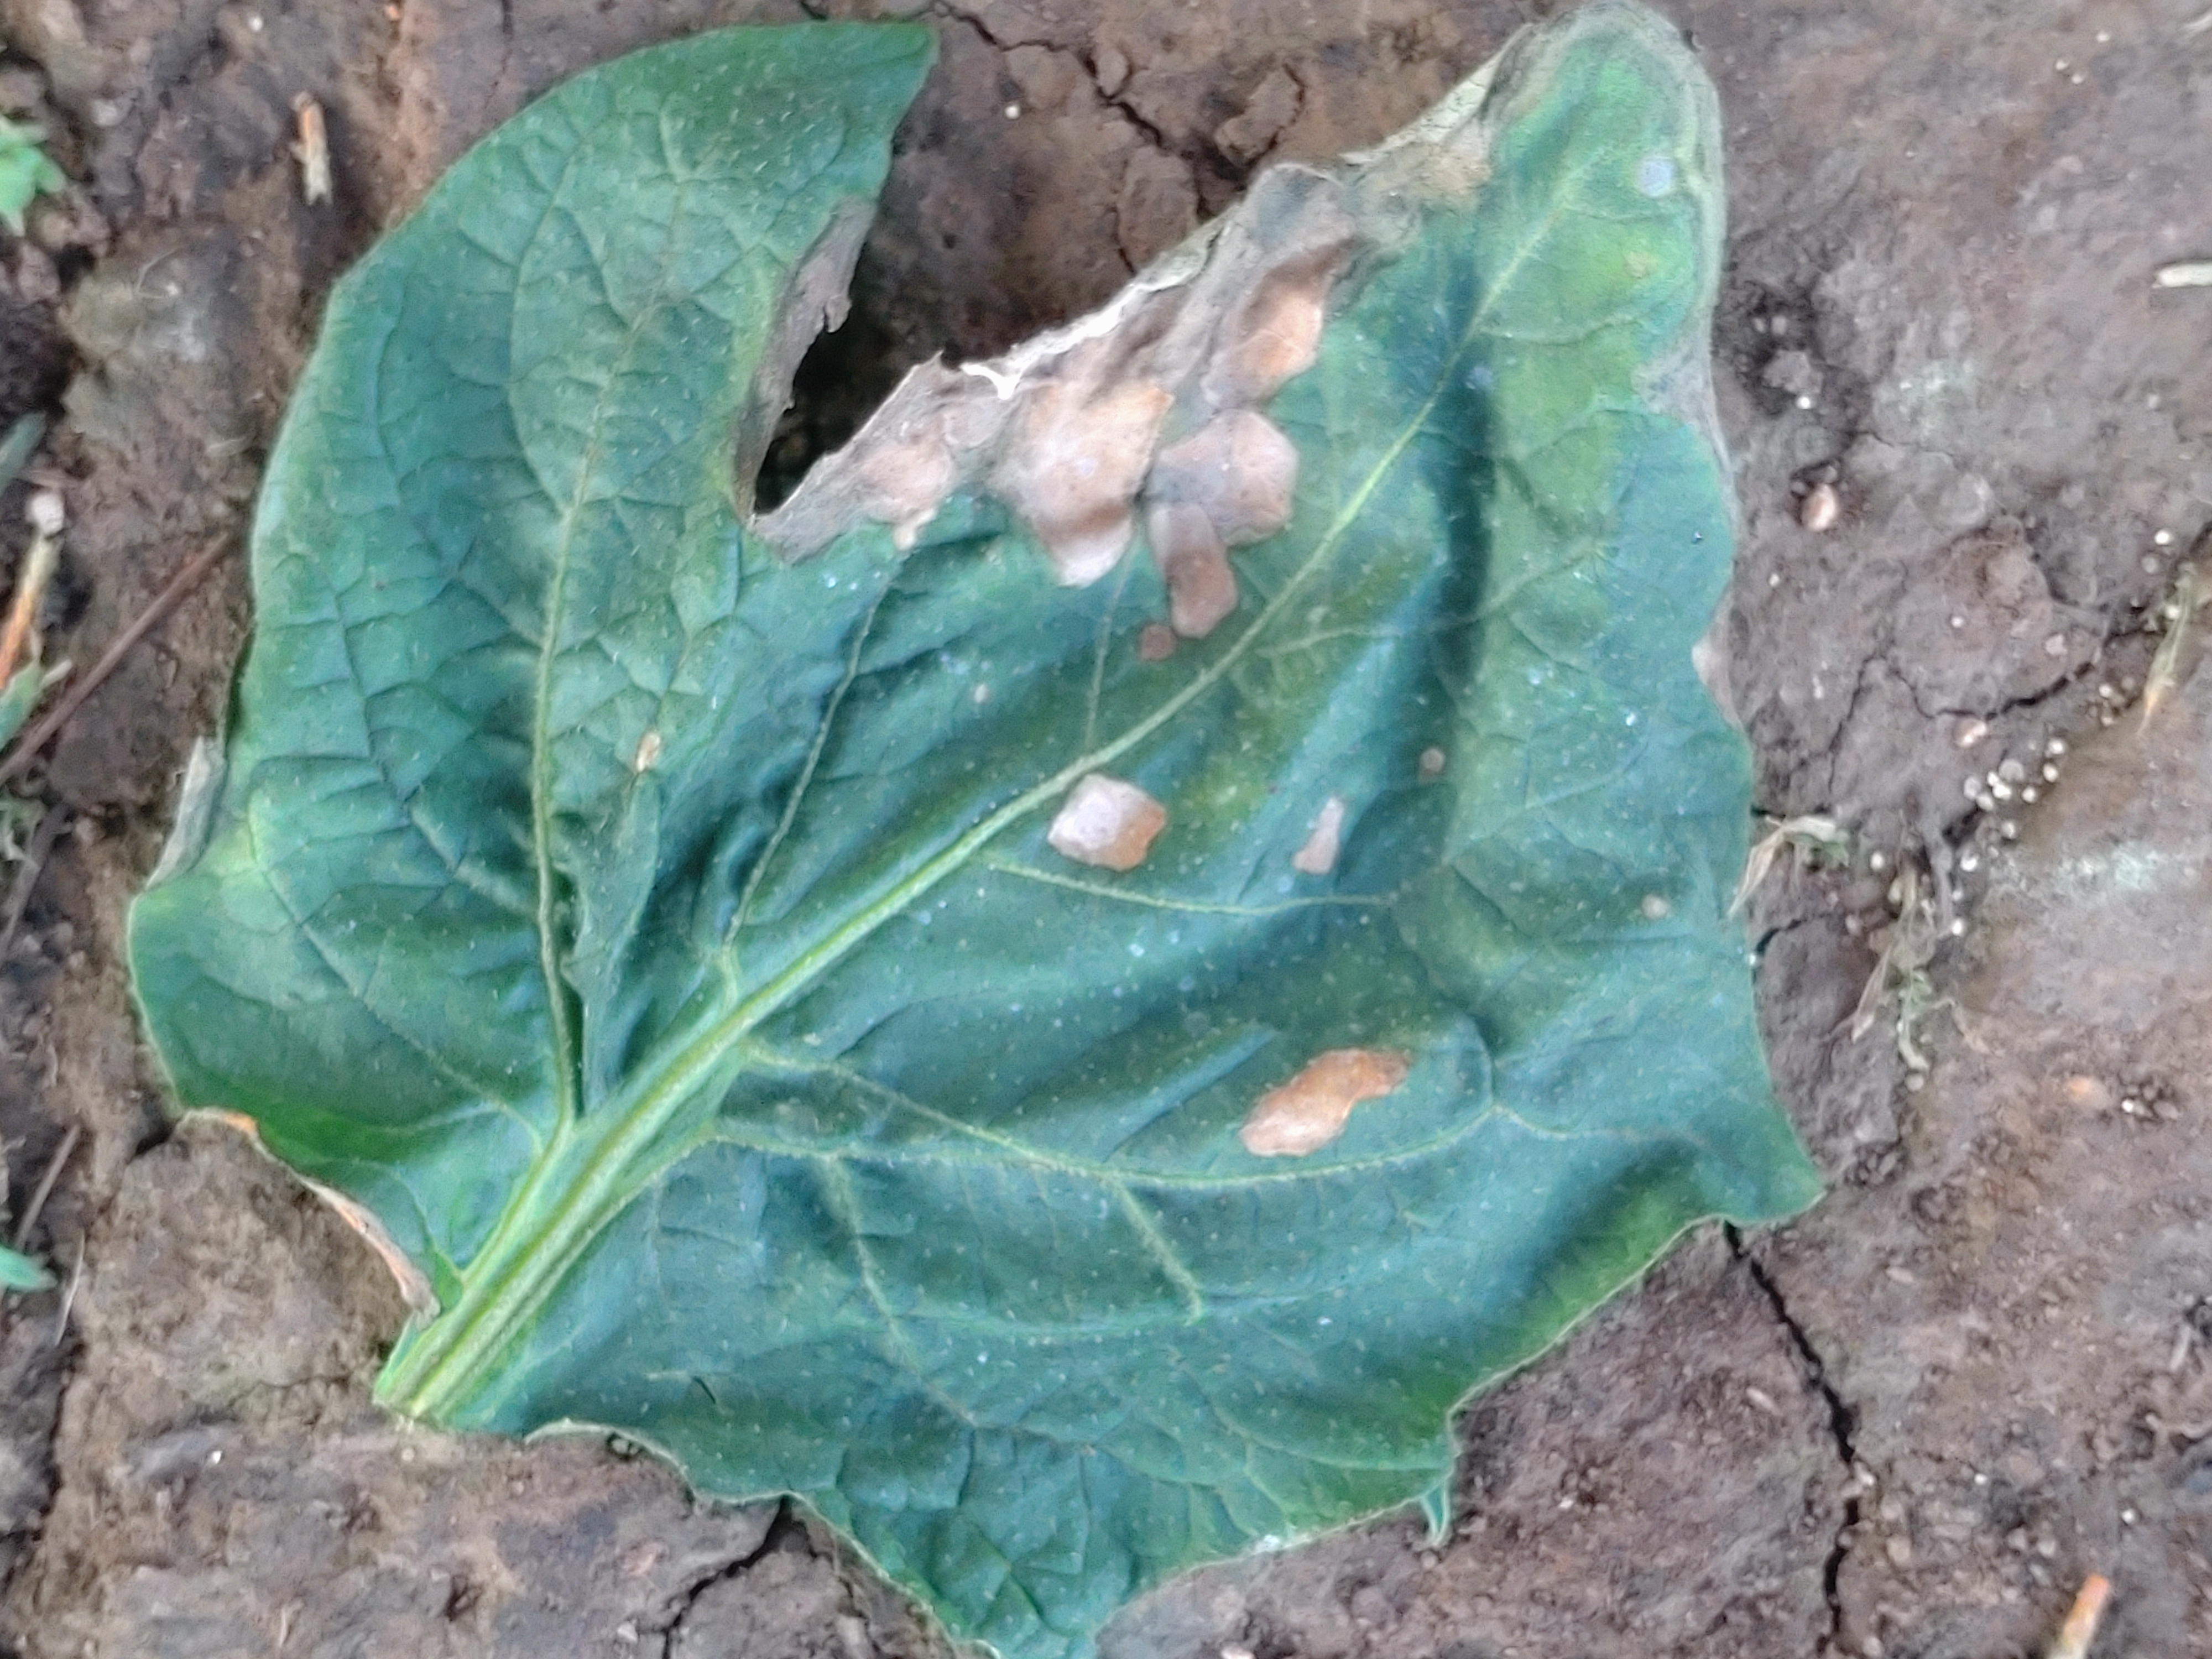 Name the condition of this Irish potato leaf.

early blight
